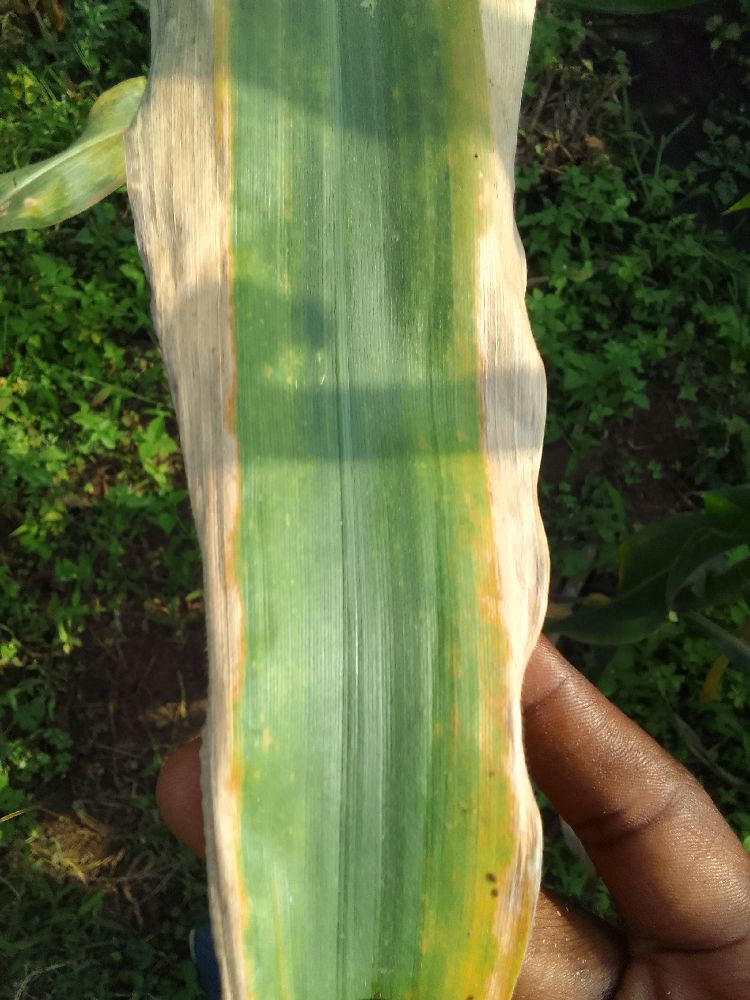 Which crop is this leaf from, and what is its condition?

maize, maize lethal necrosis
